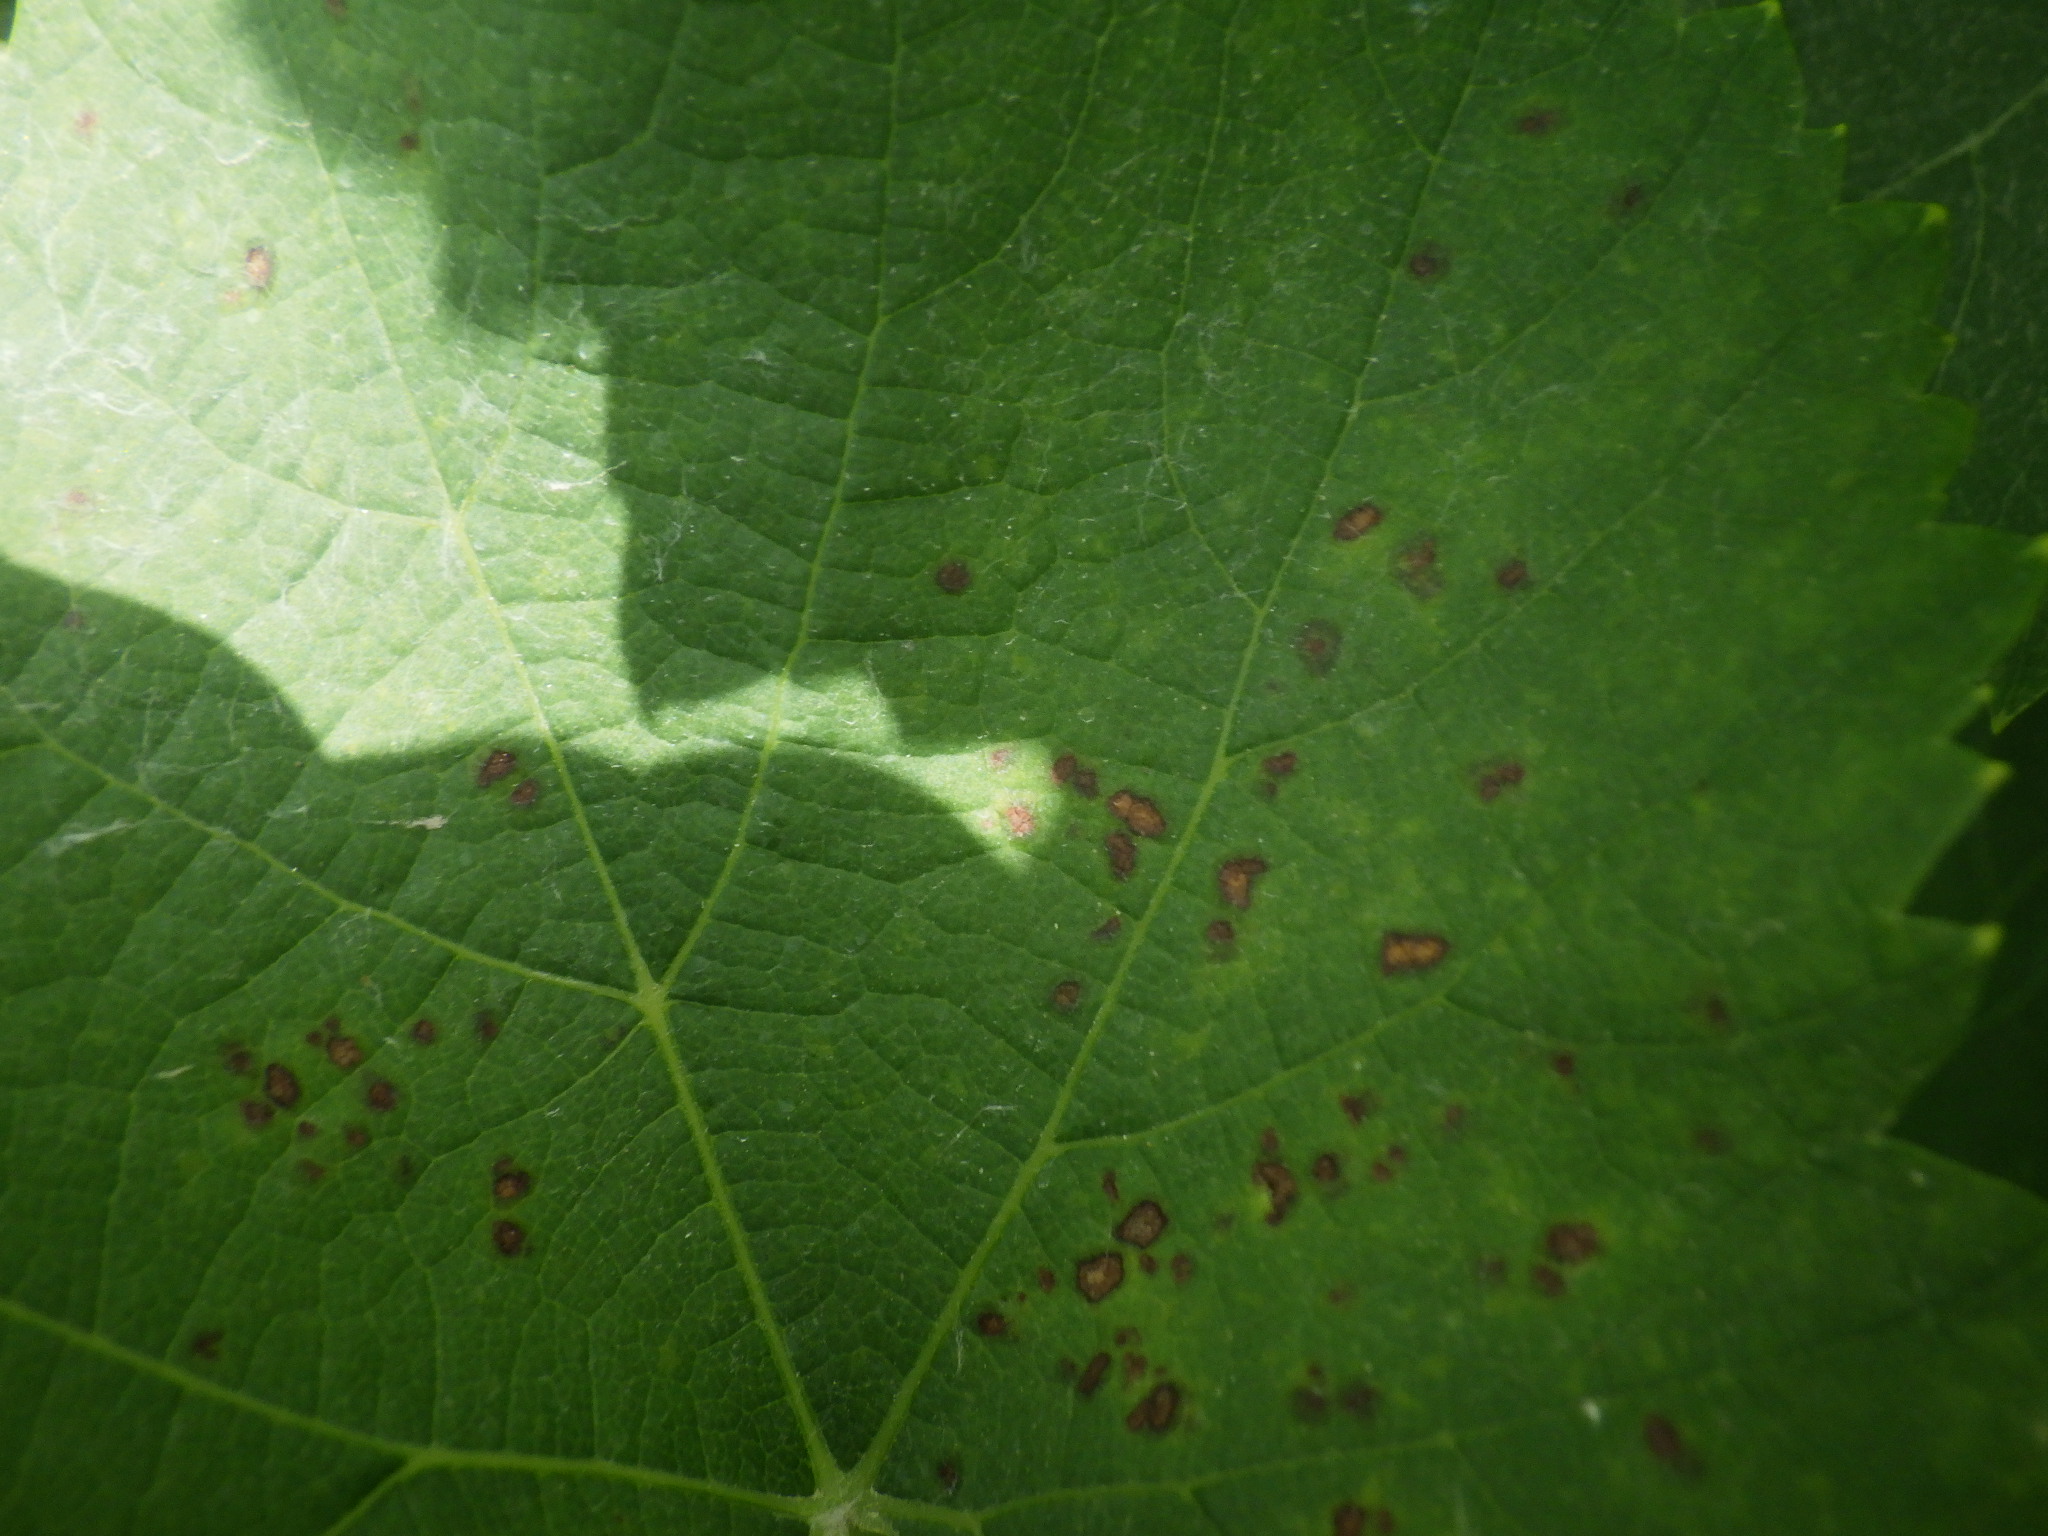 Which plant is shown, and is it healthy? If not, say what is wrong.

grapevine, black rot
